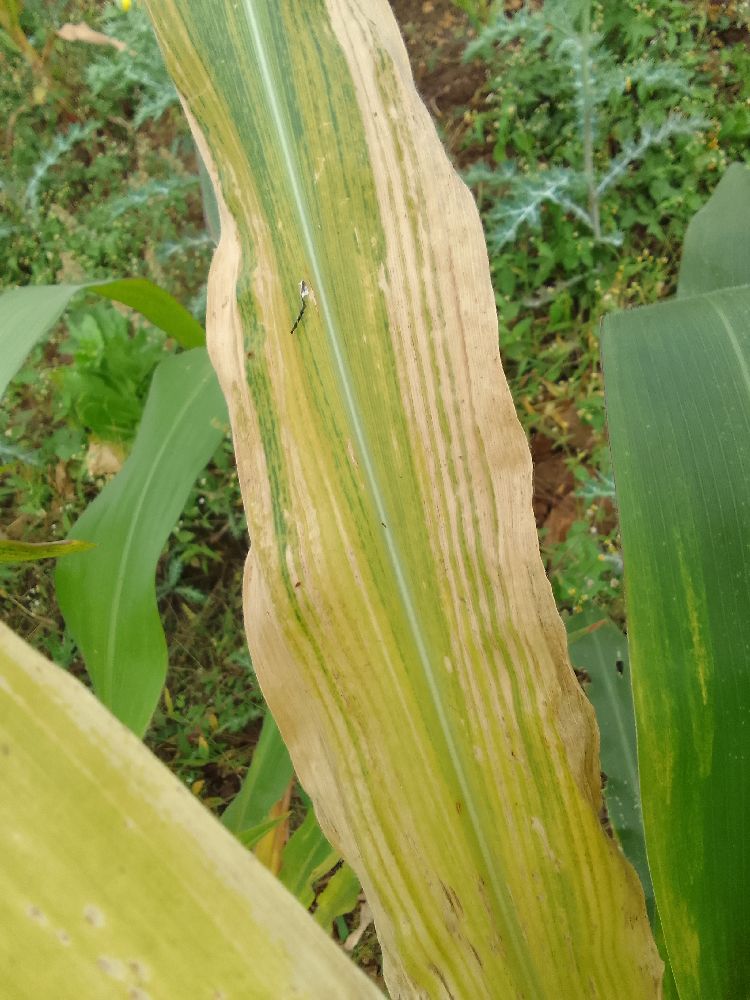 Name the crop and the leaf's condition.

maize, maize lethal necrosis
